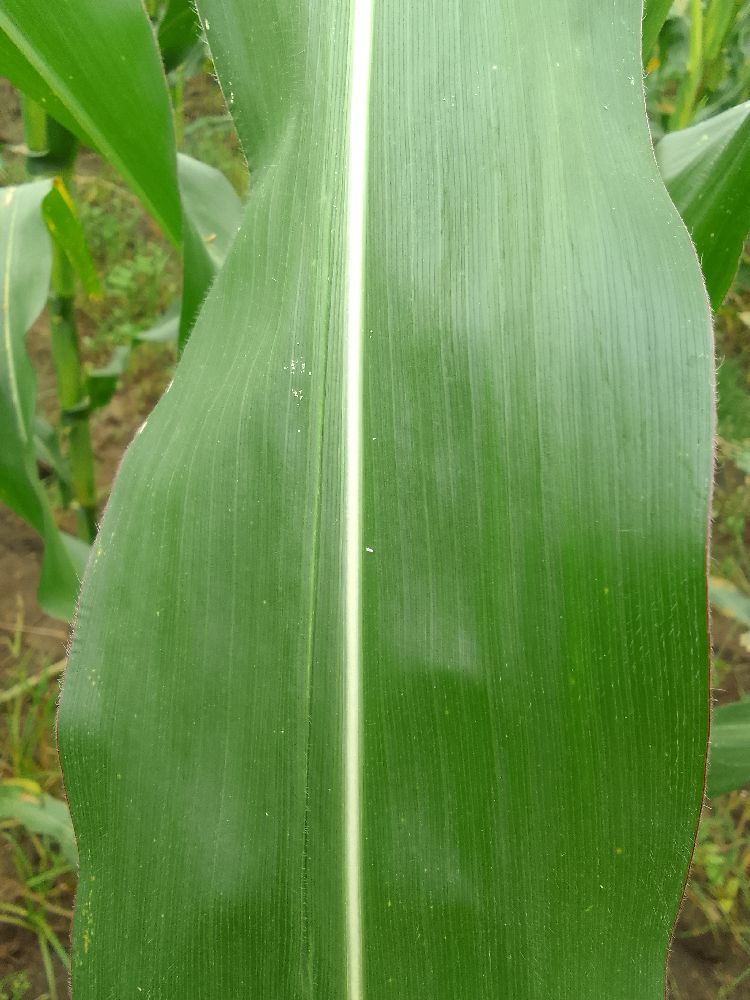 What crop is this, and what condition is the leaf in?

maize, healthy
